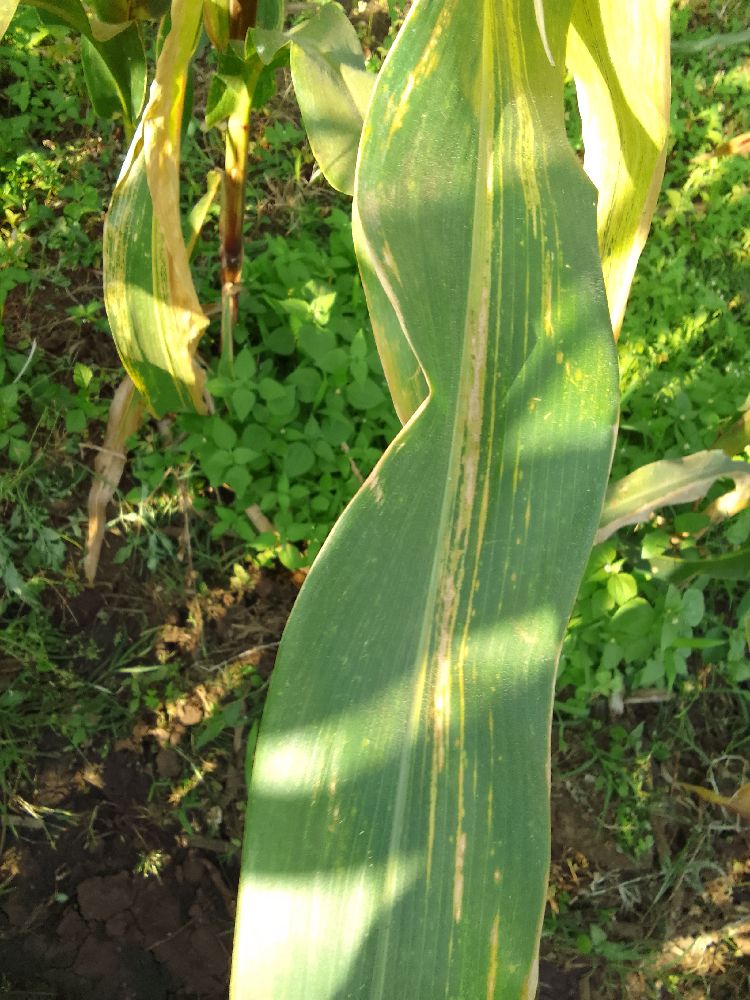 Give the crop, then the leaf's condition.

maize, maize lethal necrosis
